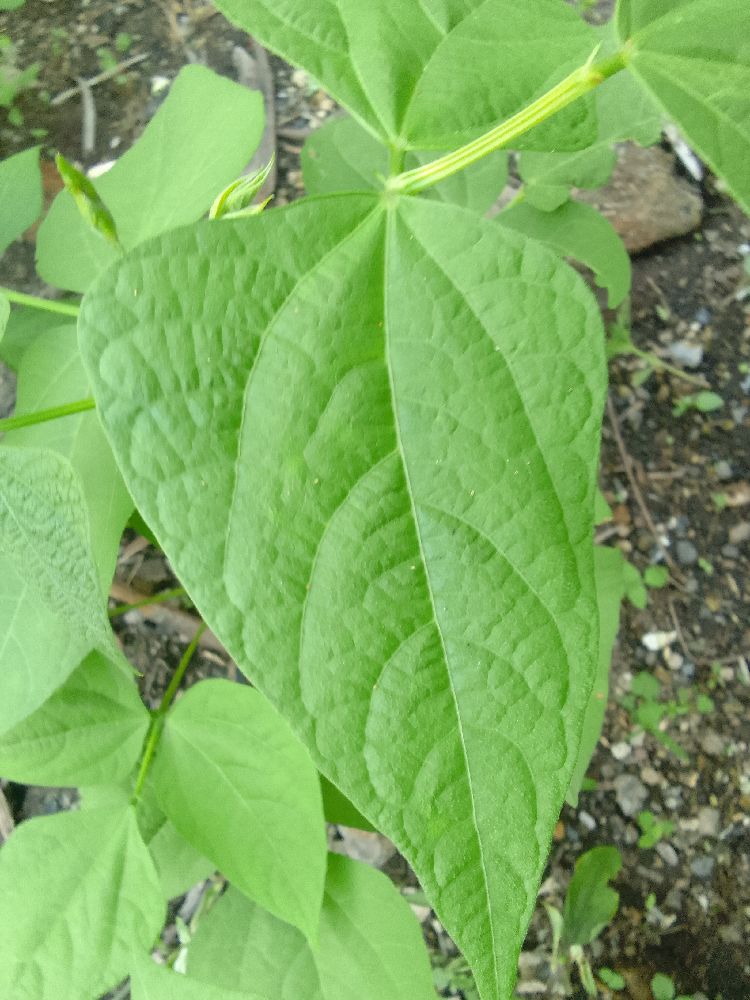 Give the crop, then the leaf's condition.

common bean, healthy
